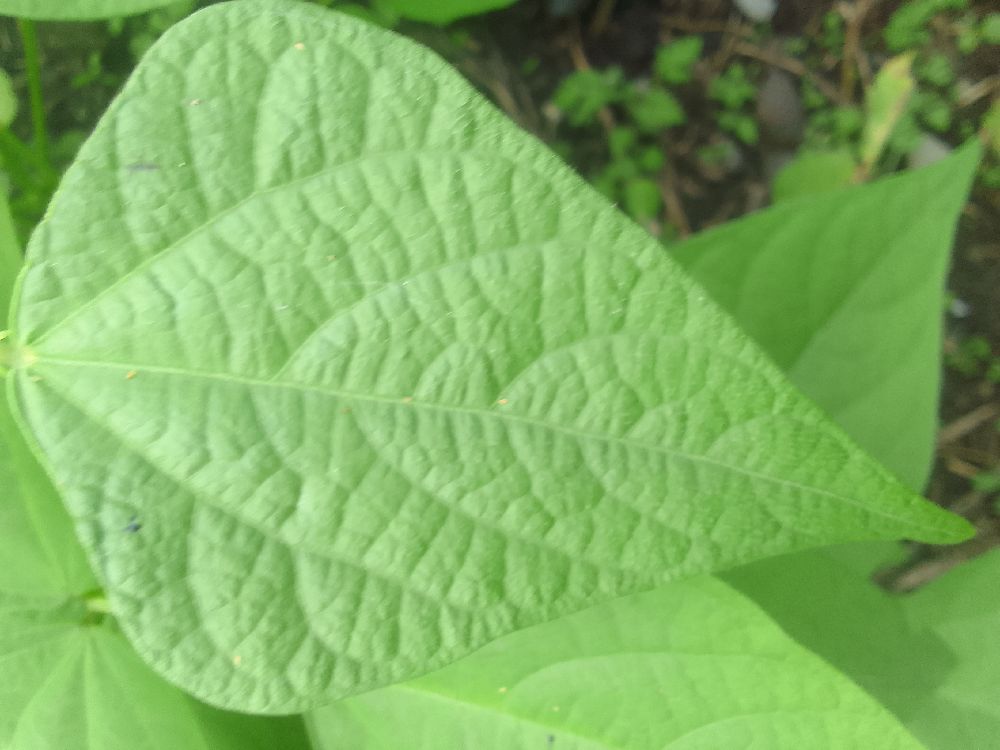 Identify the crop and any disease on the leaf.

common bean, healthy
